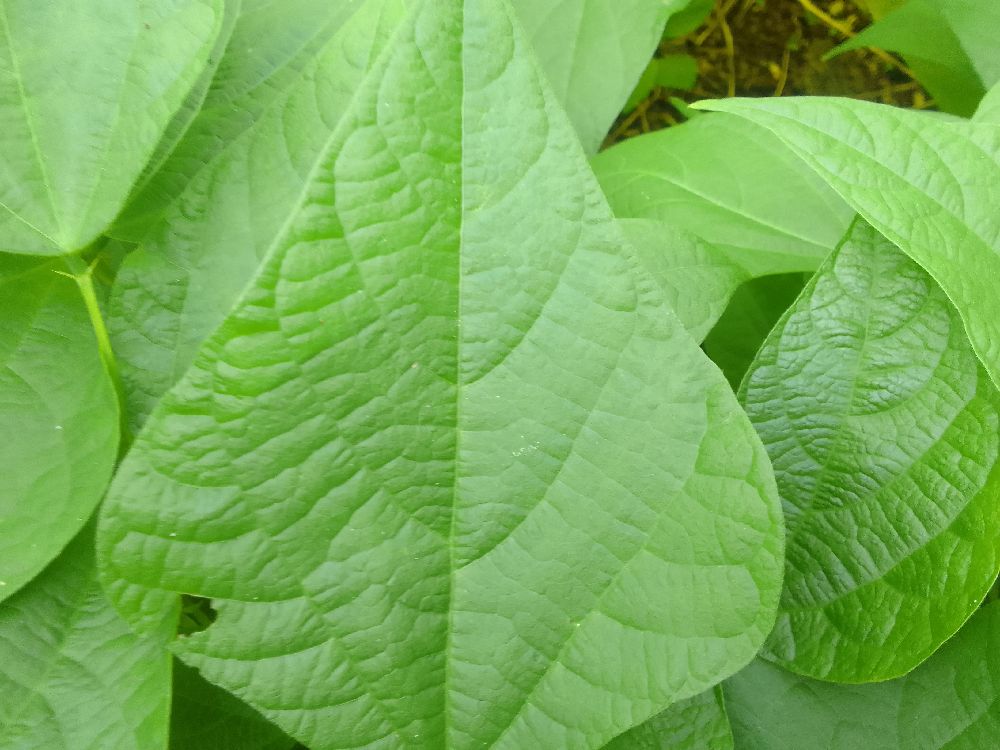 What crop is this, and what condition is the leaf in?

common bean, healthy
